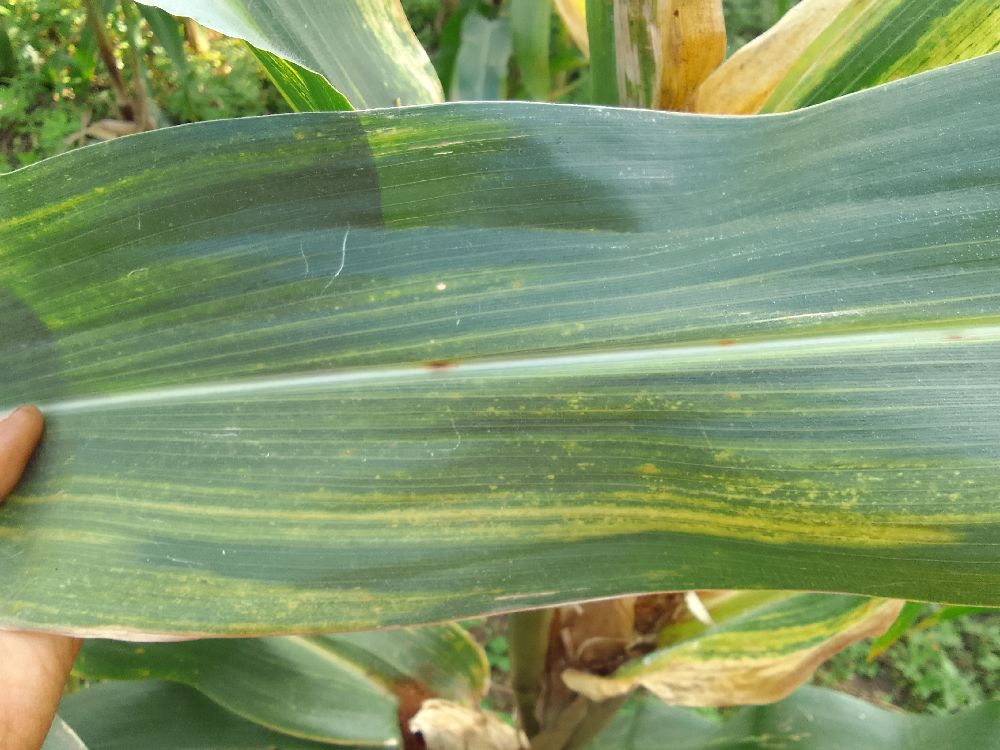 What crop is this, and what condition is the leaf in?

maize, maize lethal necrosis
